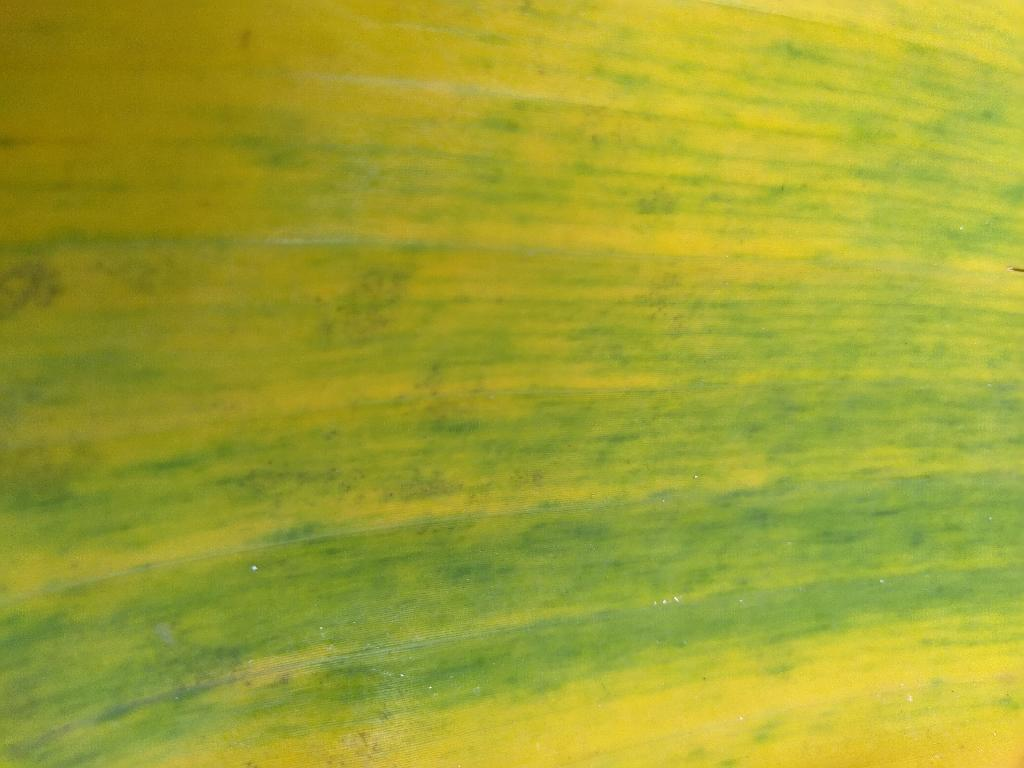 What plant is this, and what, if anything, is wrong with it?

banana, fusarium wilt race 1
